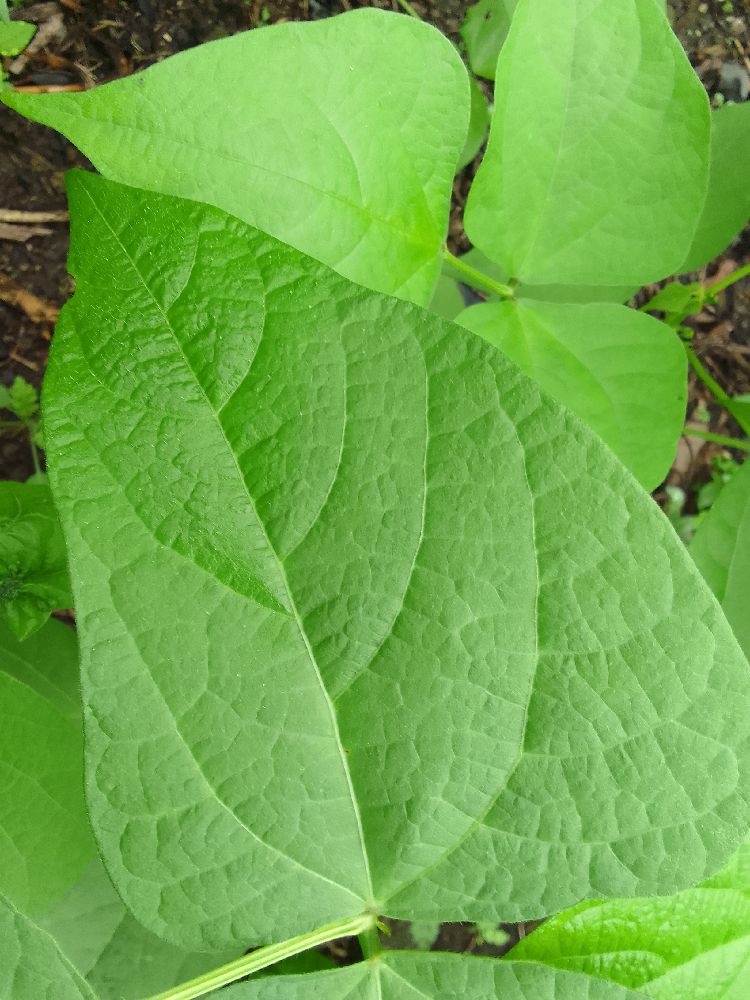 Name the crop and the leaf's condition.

common bean, healthy
